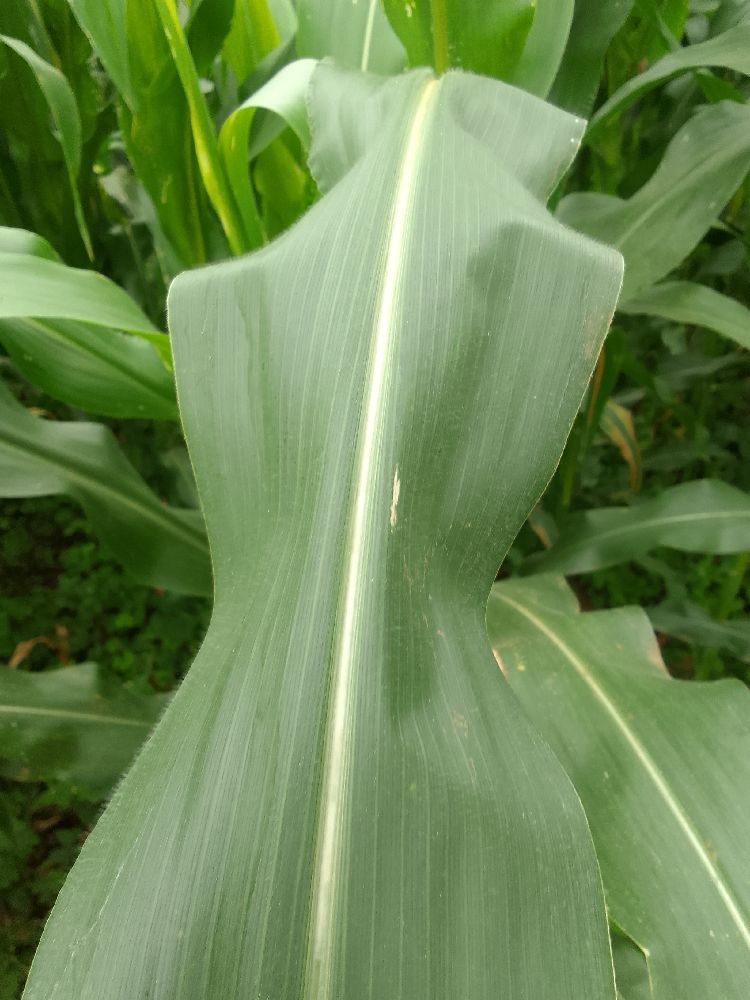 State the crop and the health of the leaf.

maize, healthy
